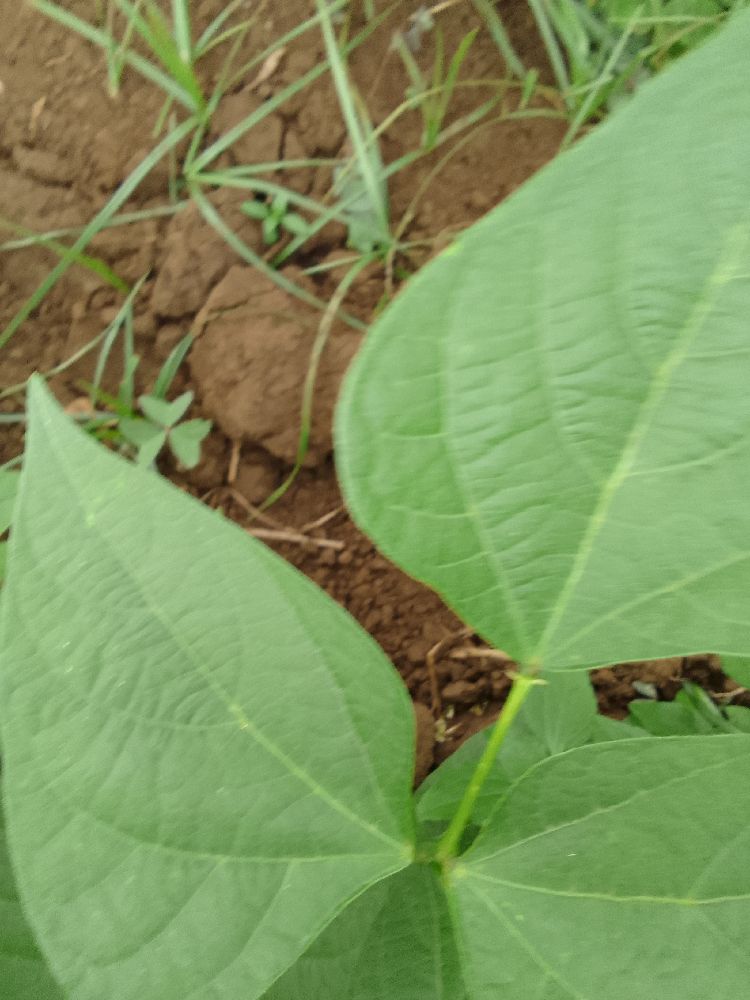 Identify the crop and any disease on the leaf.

common bean, healthy
